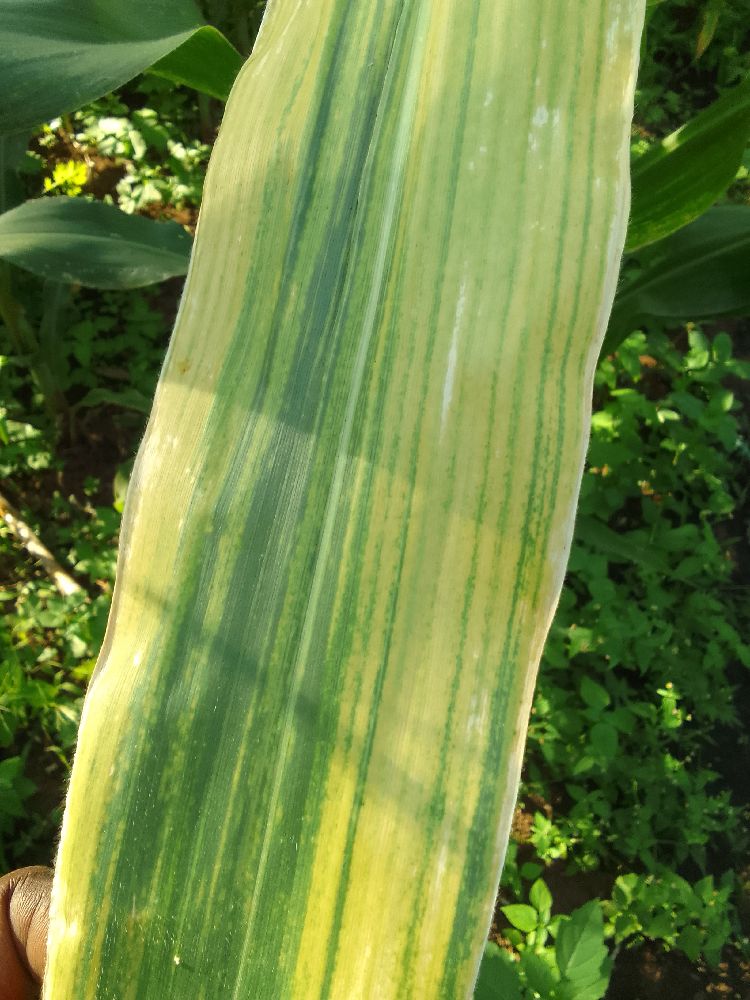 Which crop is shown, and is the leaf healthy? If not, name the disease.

maize, maize lethal necrosis
